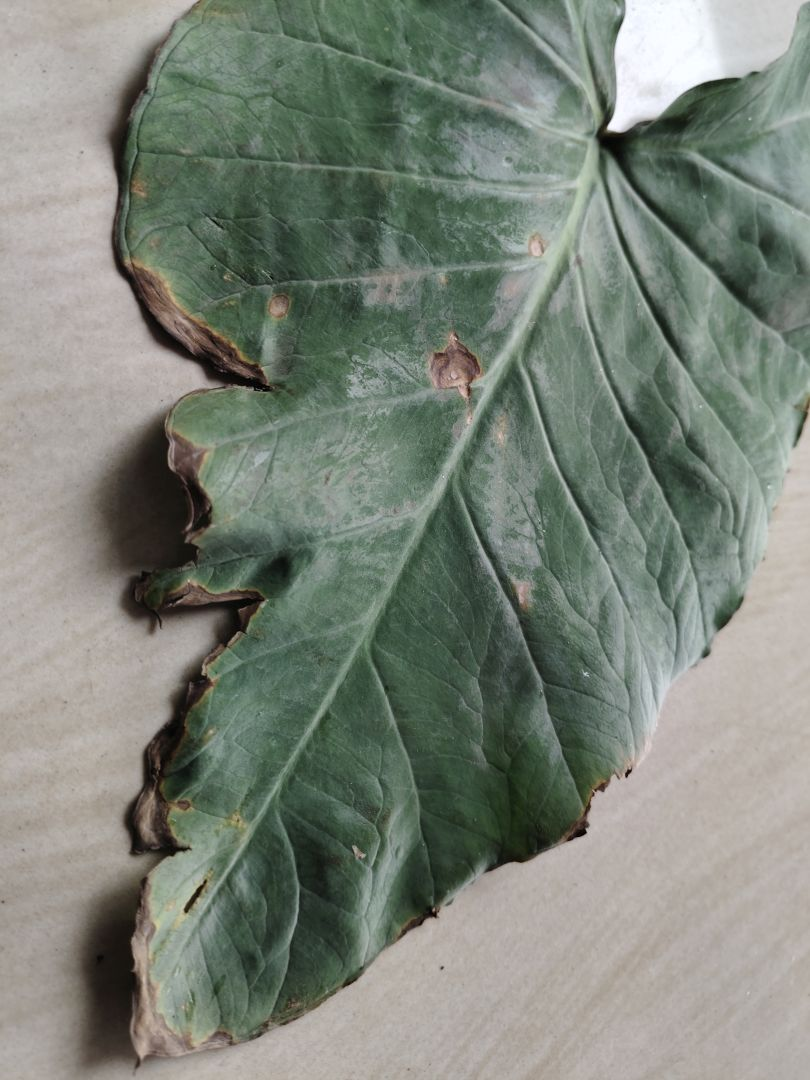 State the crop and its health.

taro, leaf blight
